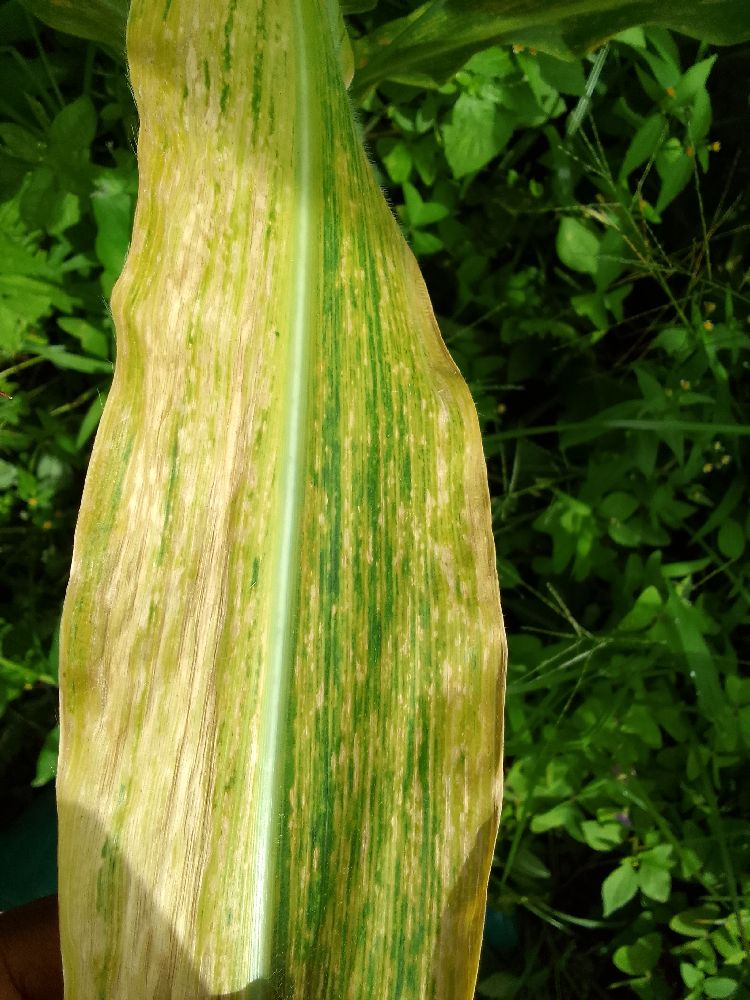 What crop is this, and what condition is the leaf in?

maize, maize lethal necrosis
